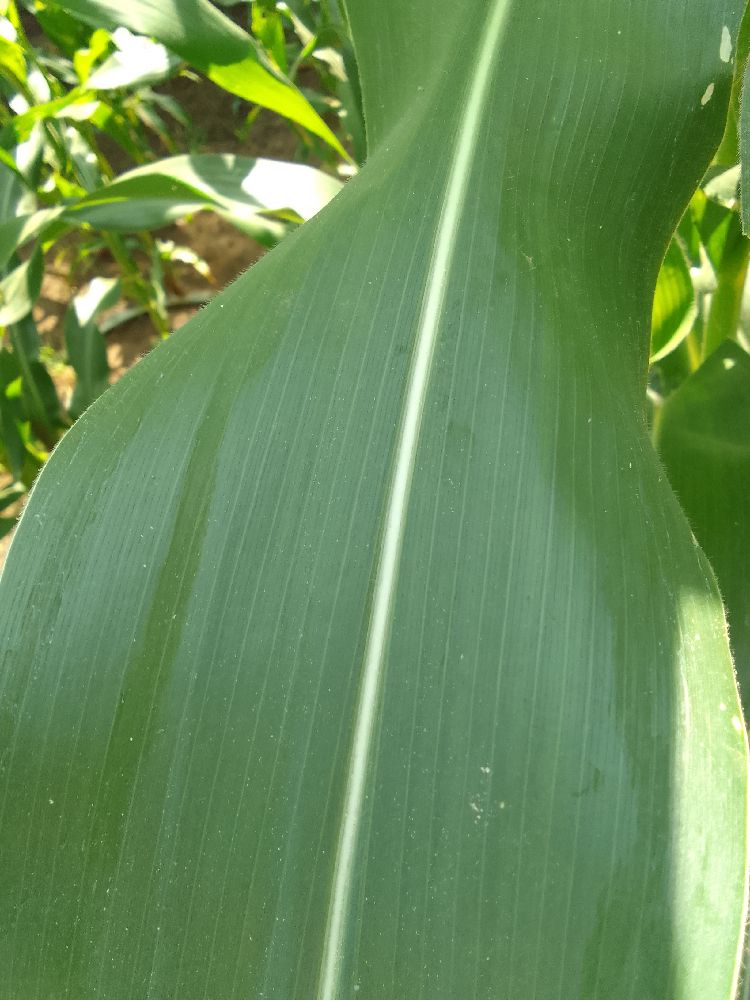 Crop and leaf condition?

maize, healthy
